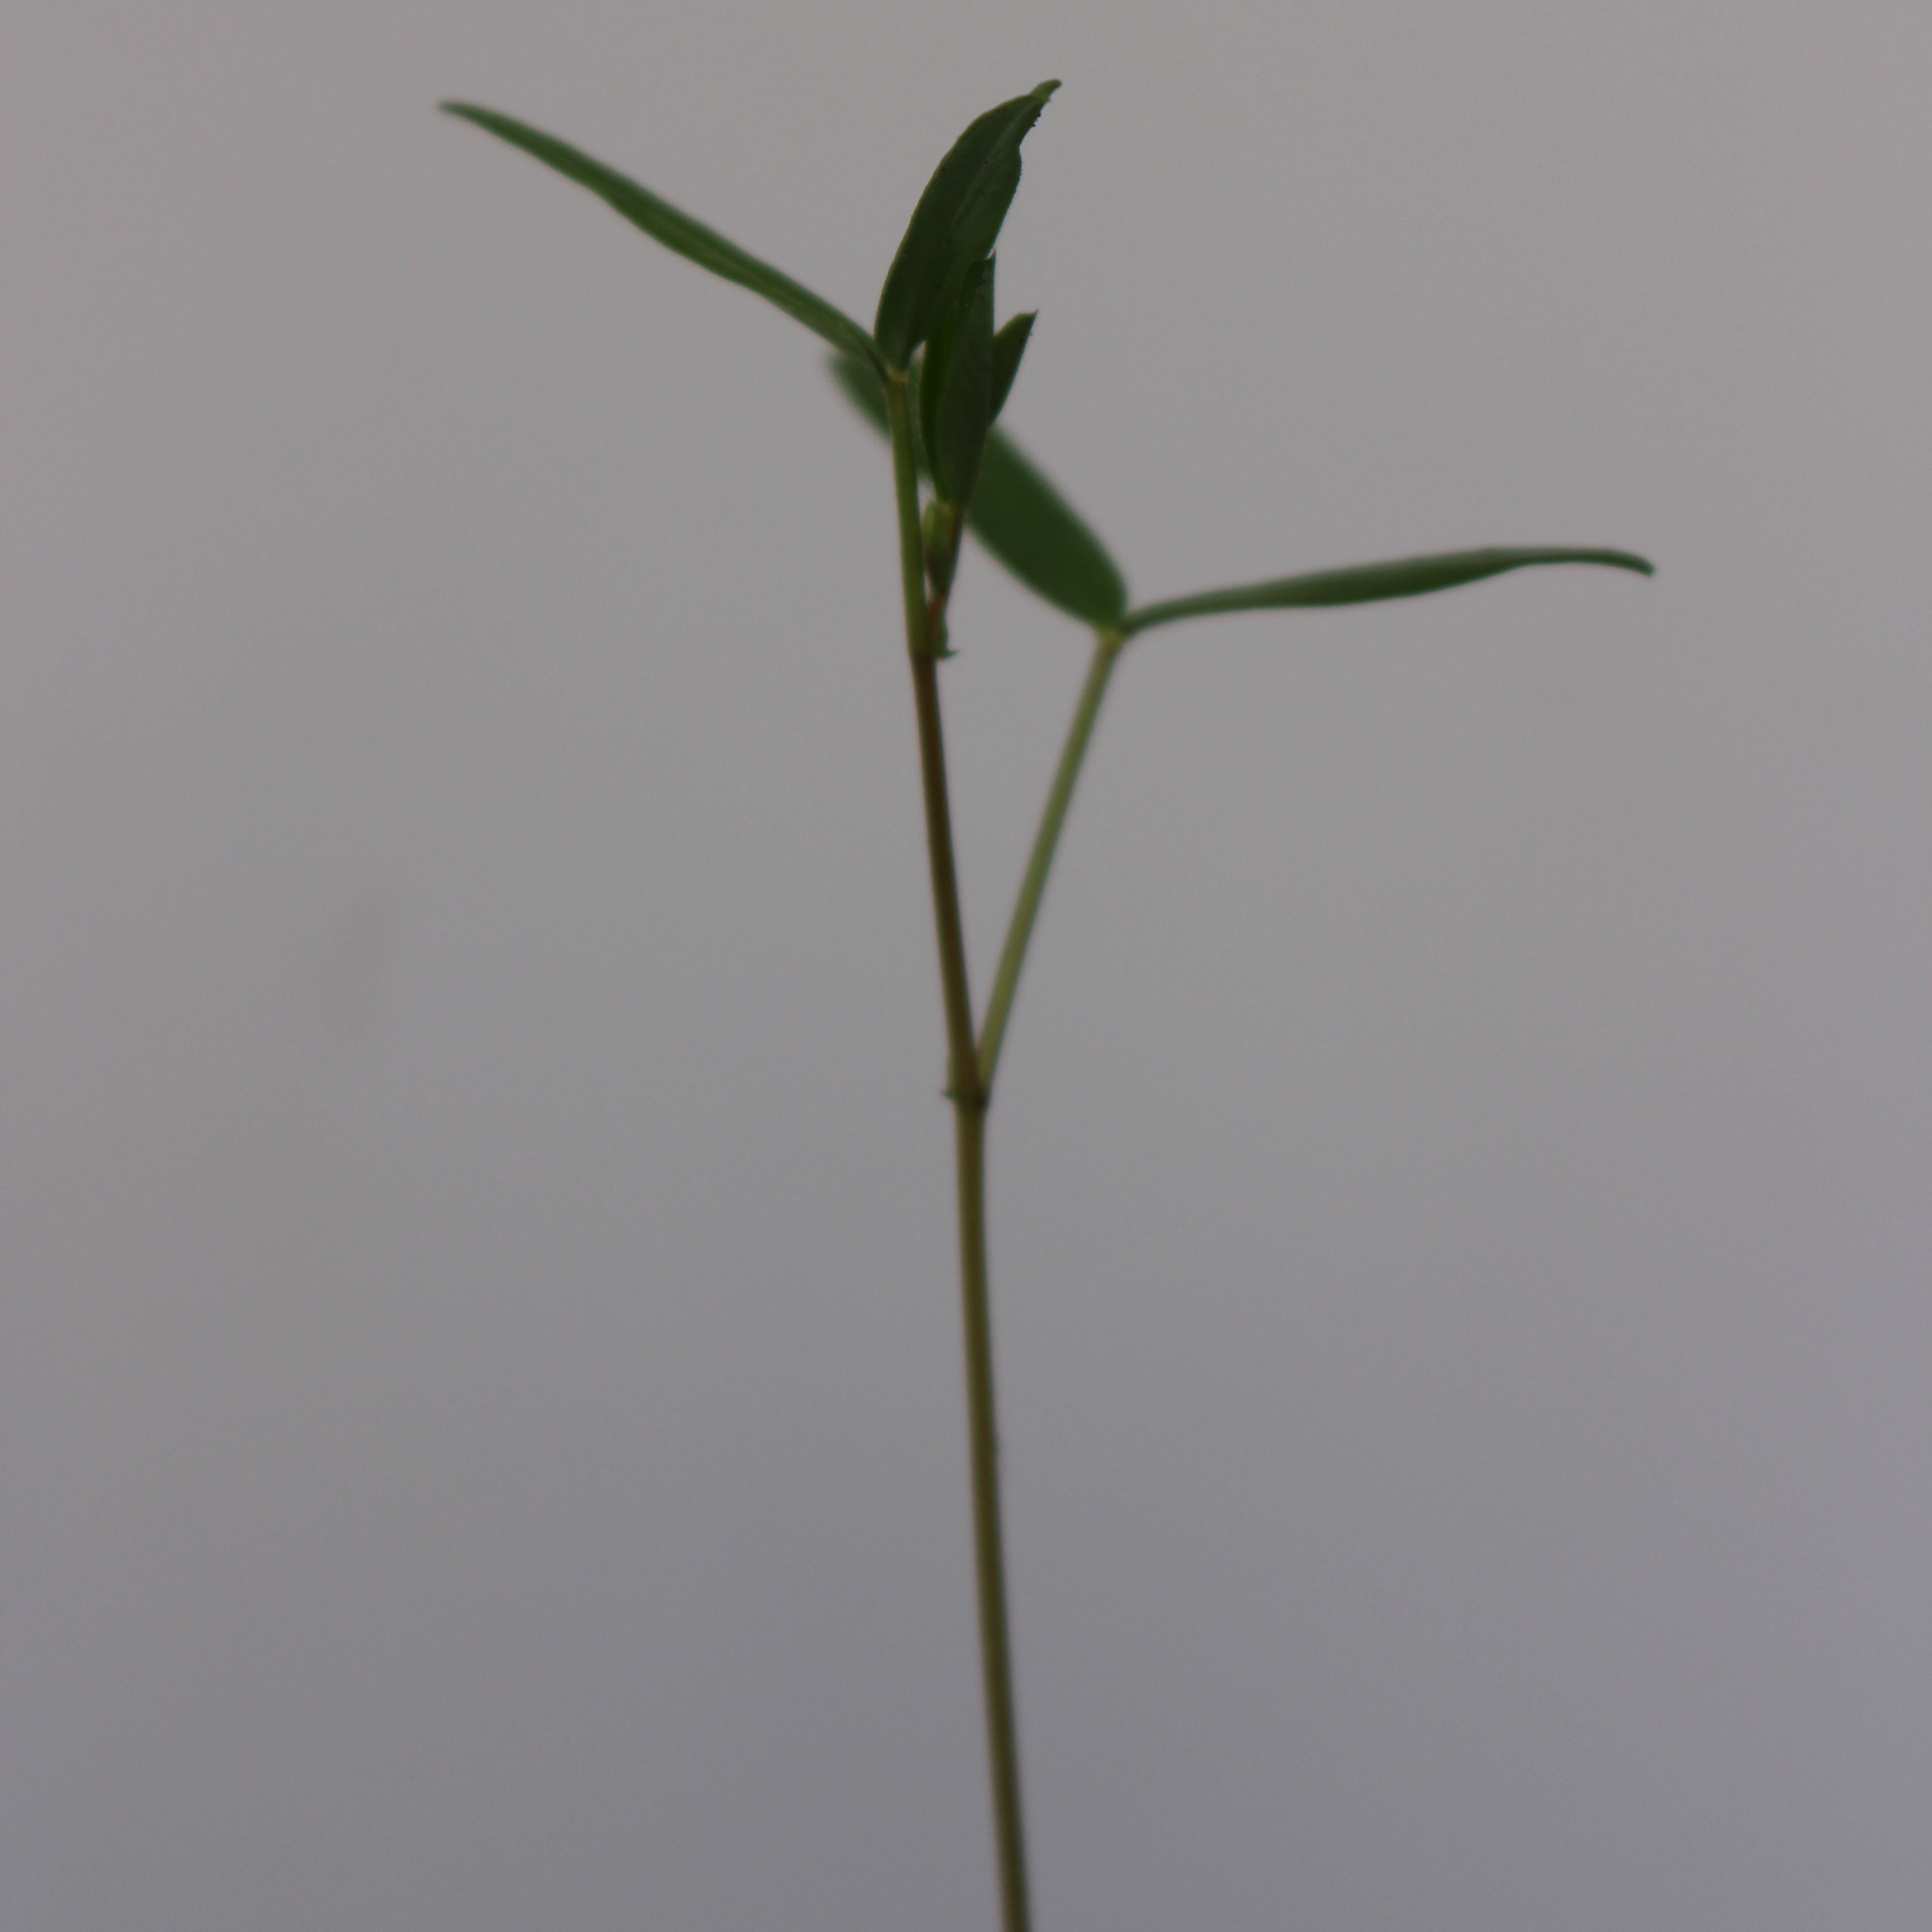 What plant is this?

Vicia sativa
